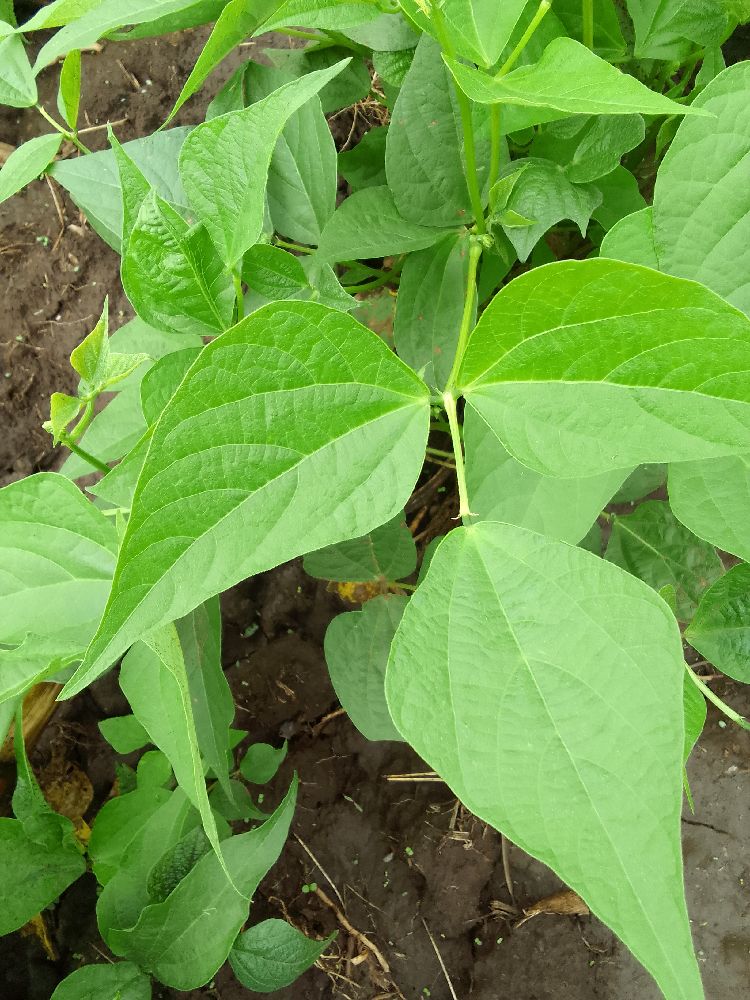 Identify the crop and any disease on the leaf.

common bean, healthy
